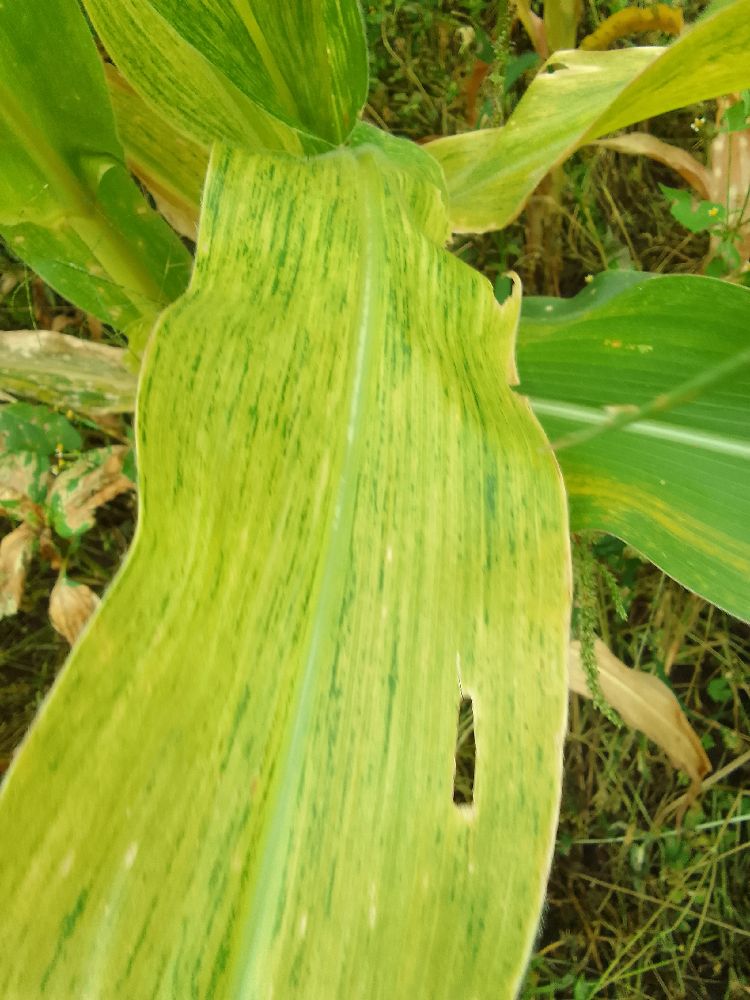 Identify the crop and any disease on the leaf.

maize, maize streak virus
